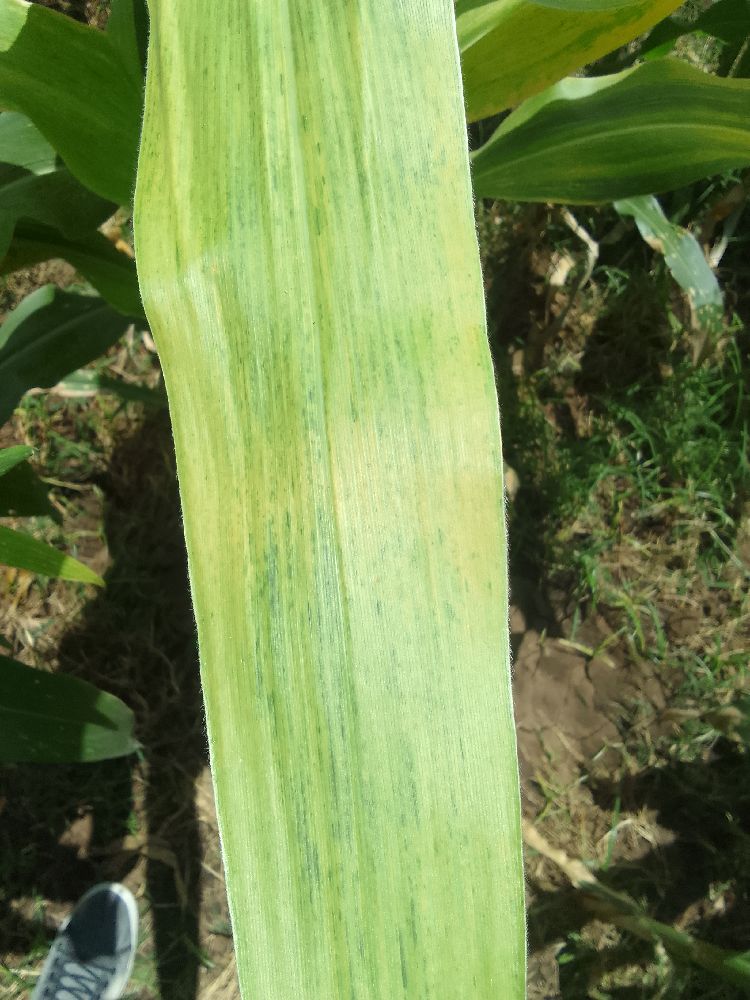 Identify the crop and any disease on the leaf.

maize, maize lethal necrosis
